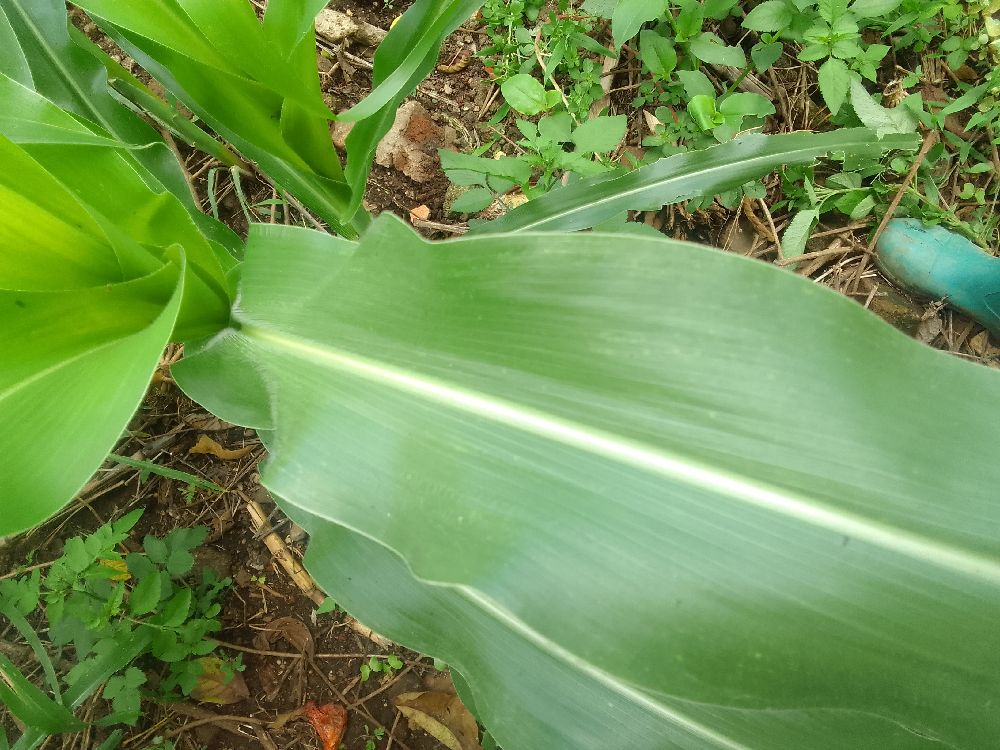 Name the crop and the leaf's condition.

maize, maize lethal necrosis
